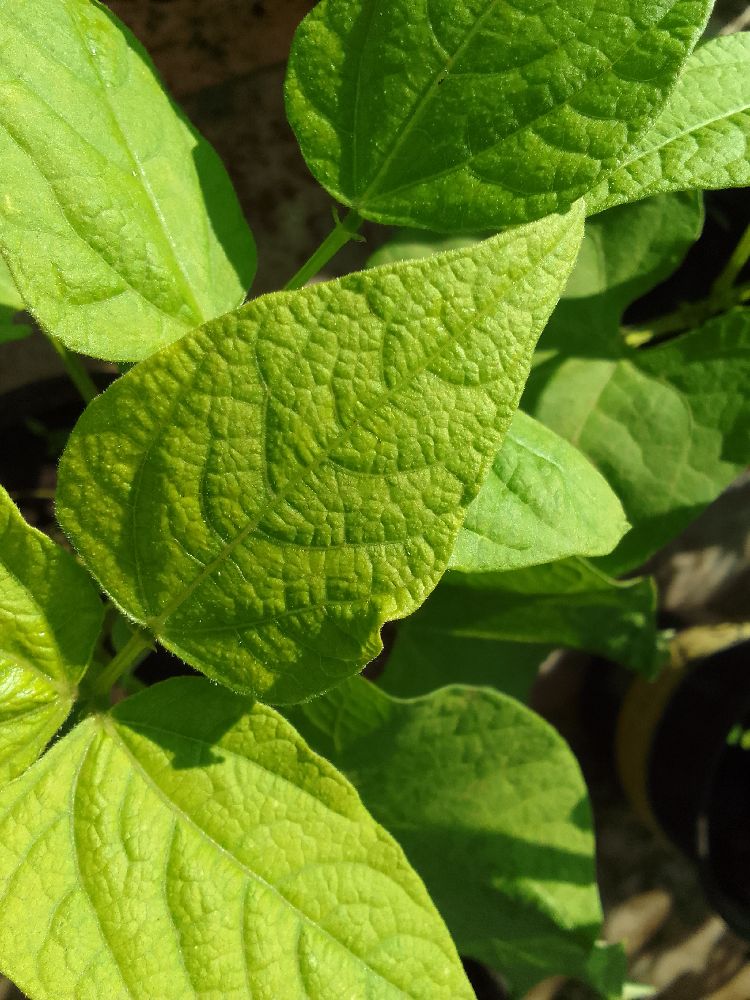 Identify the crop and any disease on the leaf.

common bean, healthy
